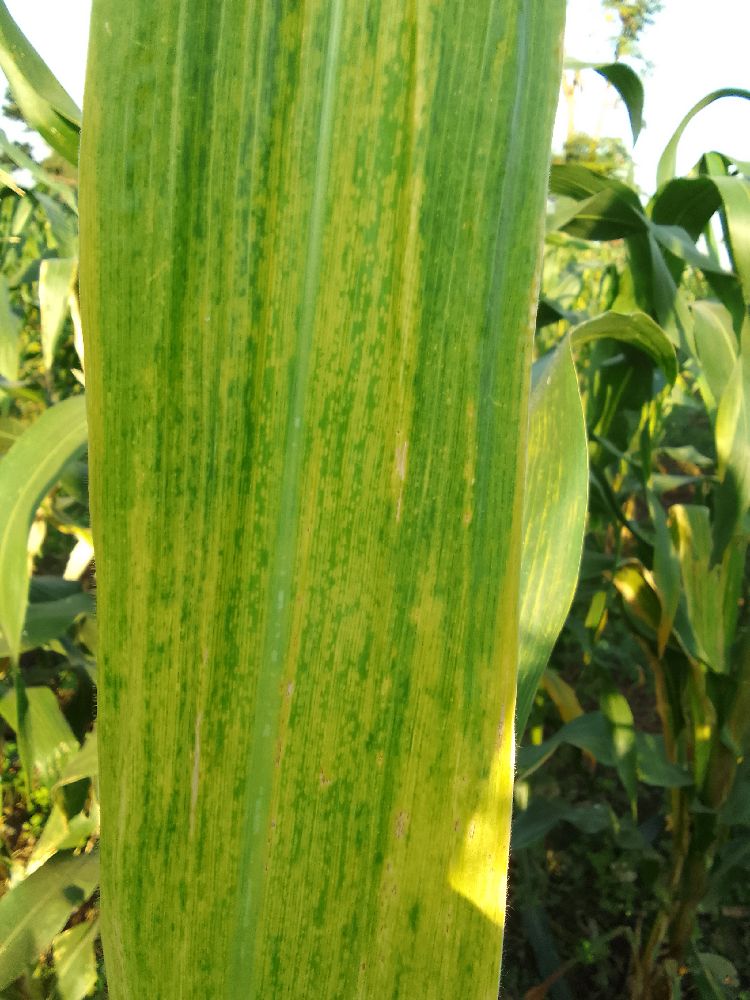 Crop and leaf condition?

maize, maize lethal necrosis
